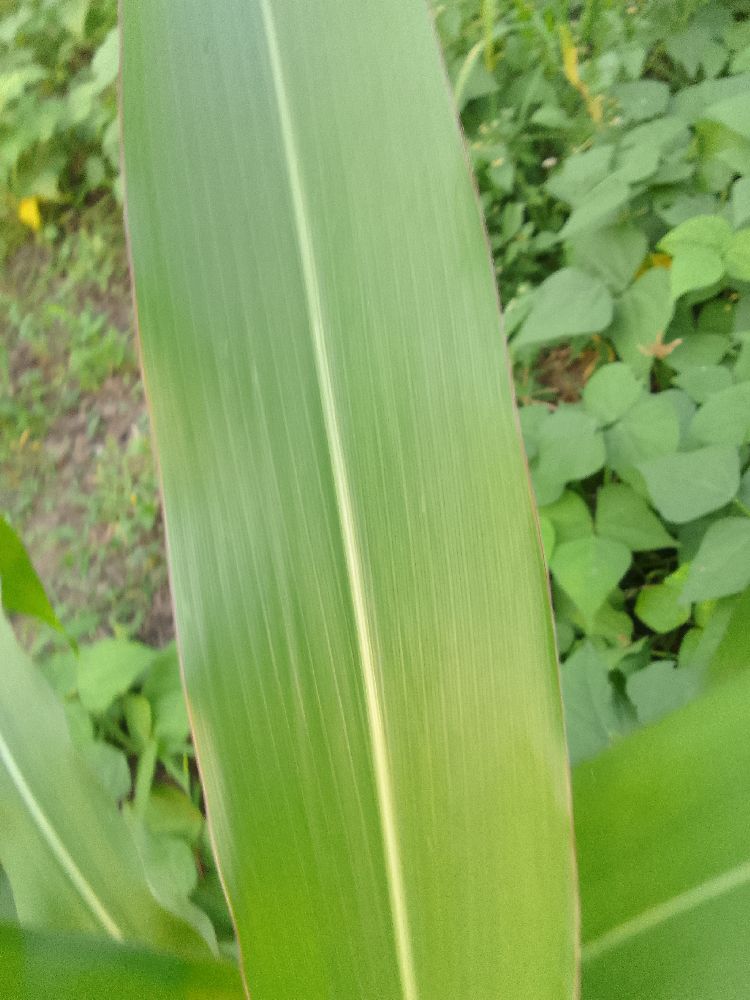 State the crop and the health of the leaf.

maize, healthy
